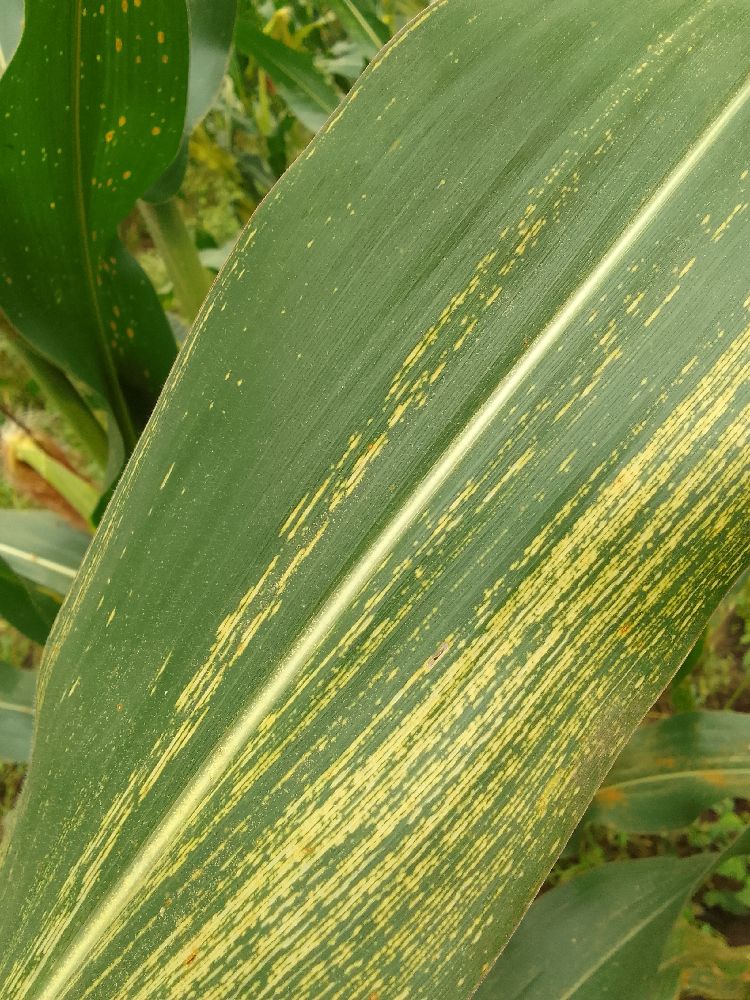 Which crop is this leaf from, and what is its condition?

maize, maize streak virus
